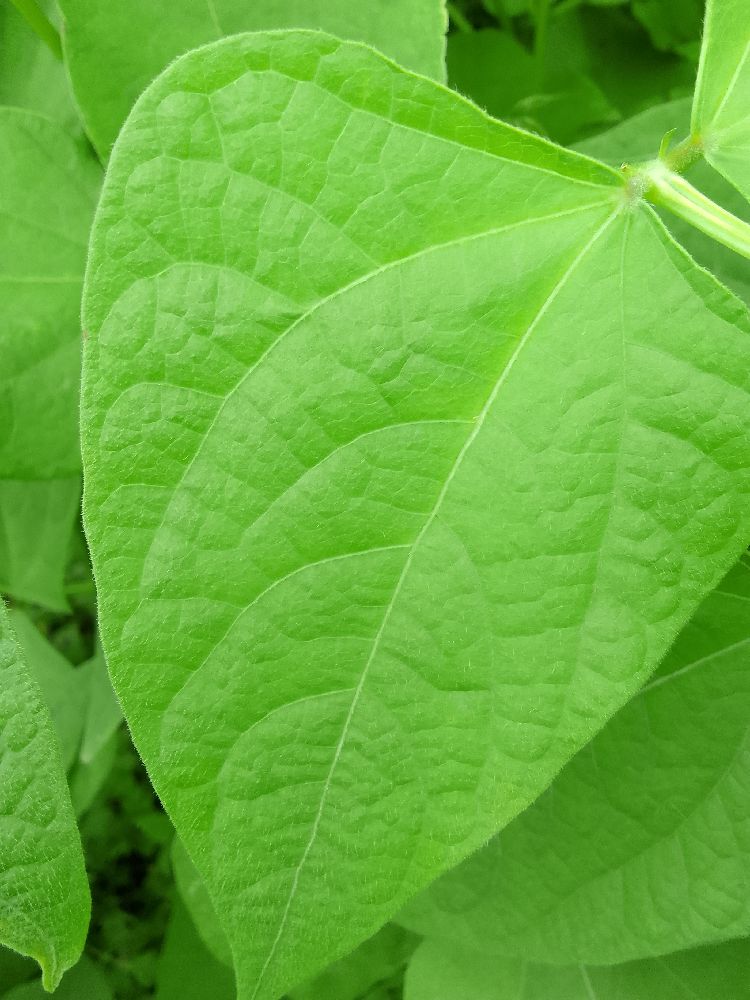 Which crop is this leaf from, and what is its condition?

common bean, healthy
